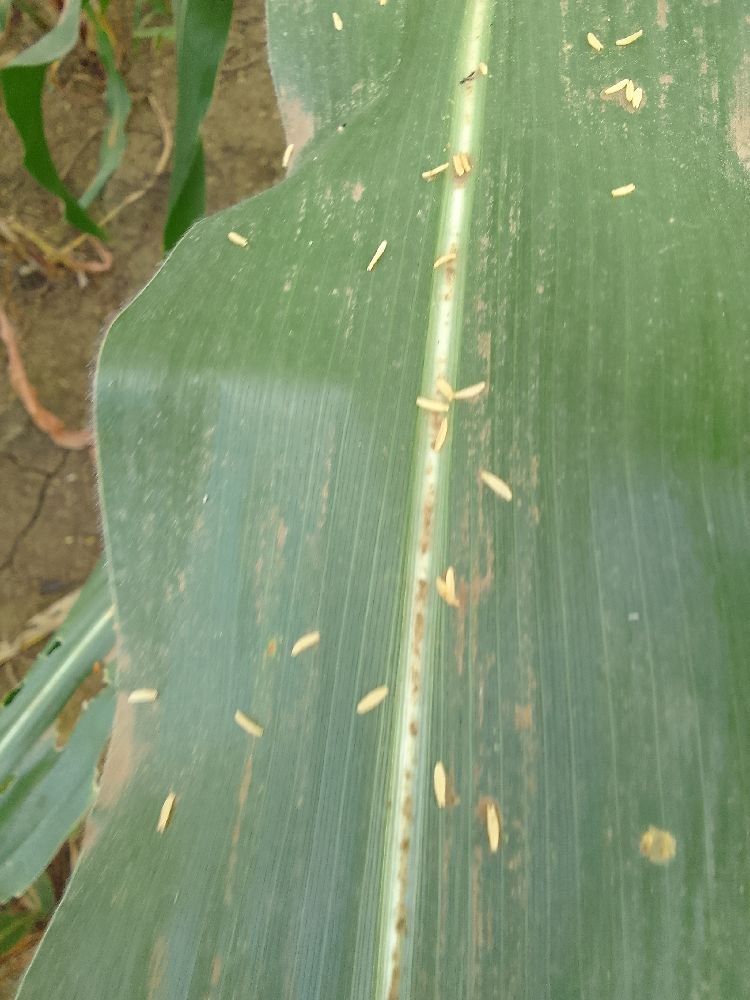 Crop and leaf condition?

maize, healthy
